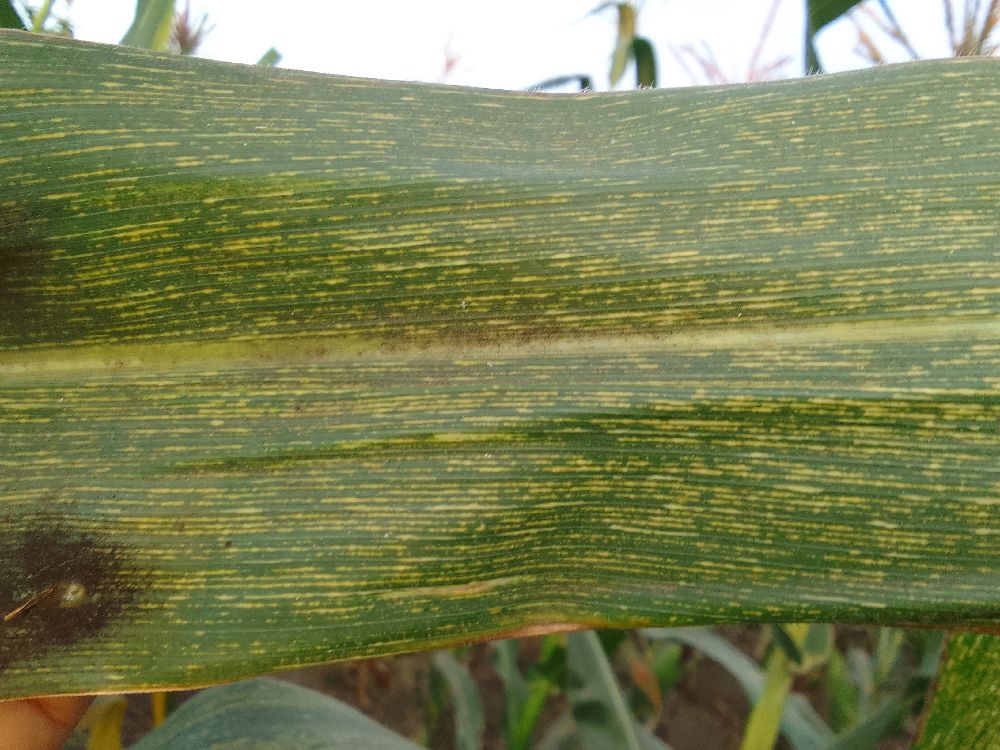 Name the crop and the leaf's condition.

maize, maize streak virus
